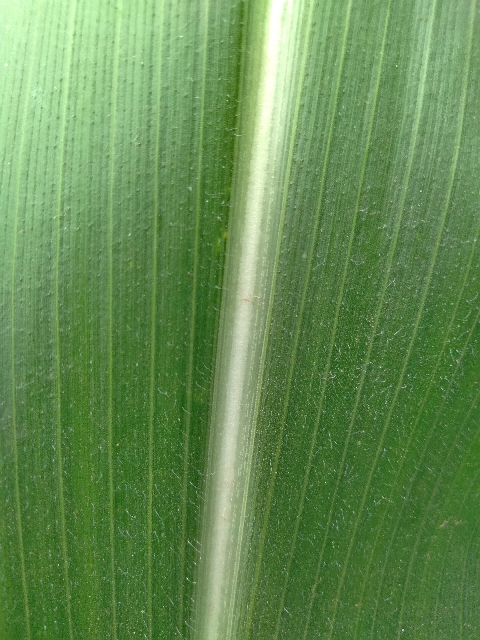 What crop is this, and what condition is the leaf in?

maize, healthy
